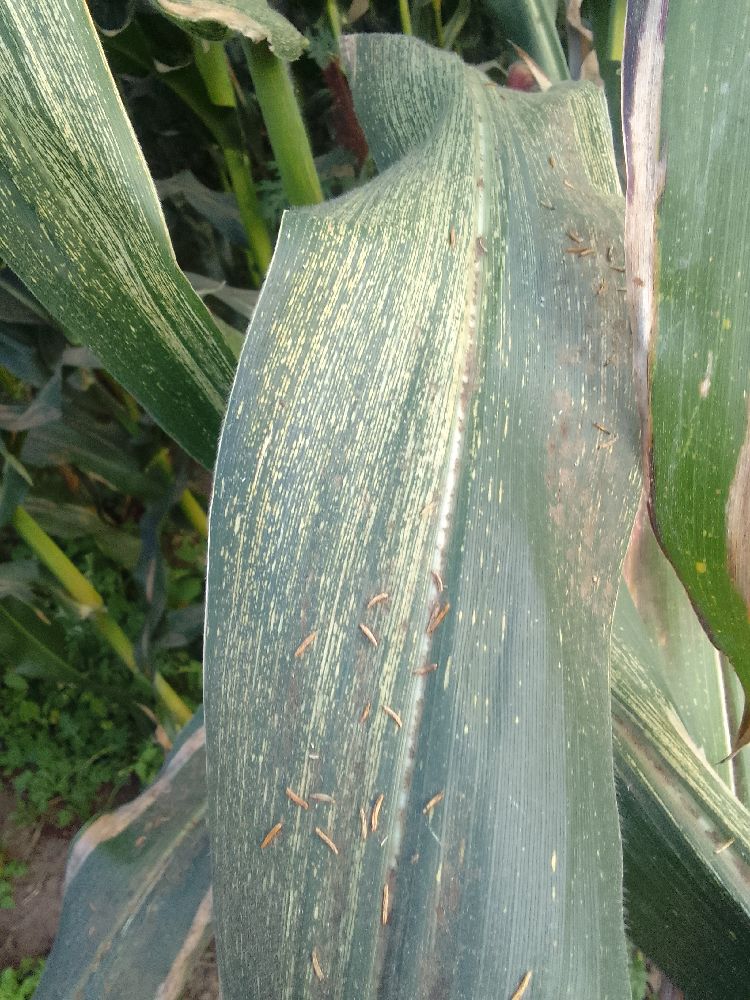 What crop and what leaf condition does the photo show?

maize, maize streak virus
